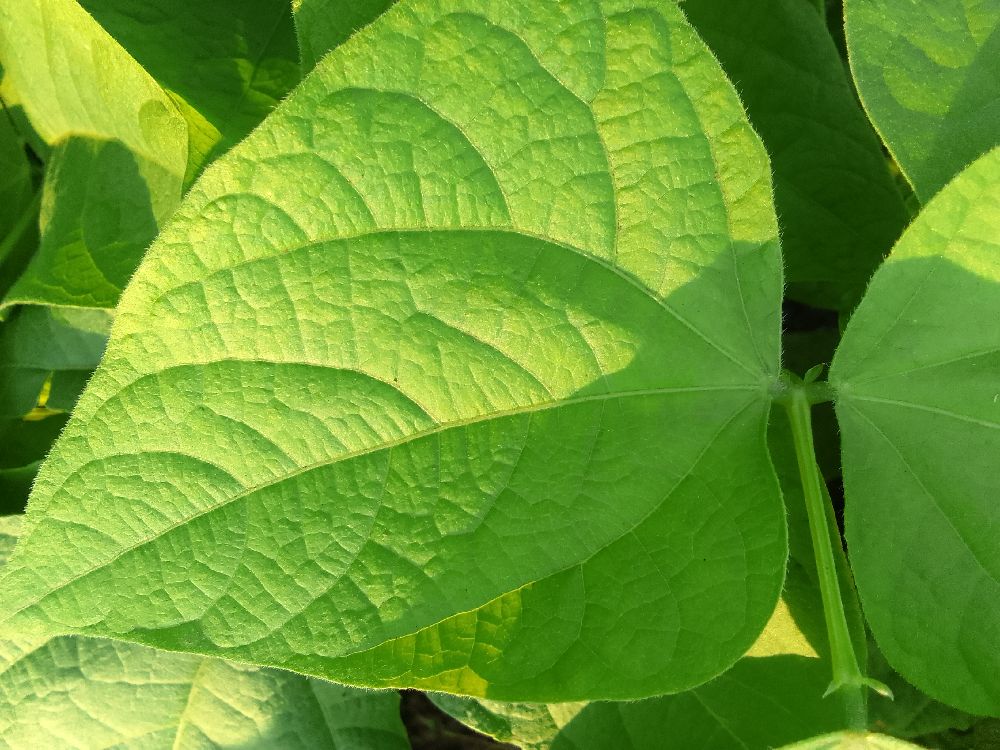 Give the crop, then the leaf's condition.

common bean, healthy
